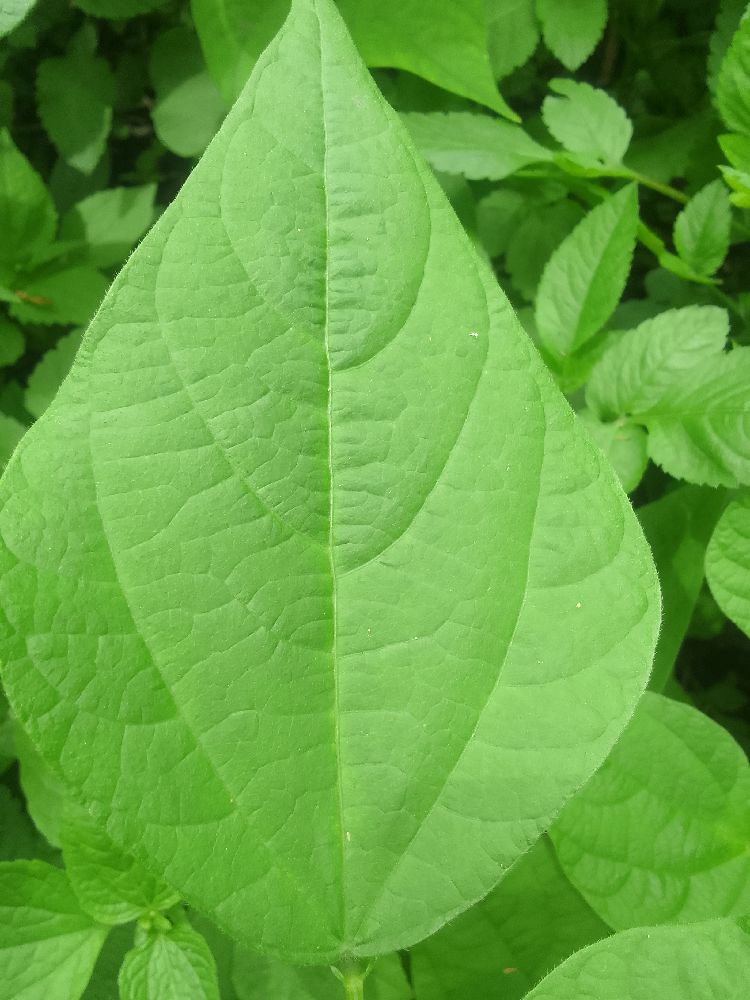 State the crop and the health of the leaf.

common bean, healthy
